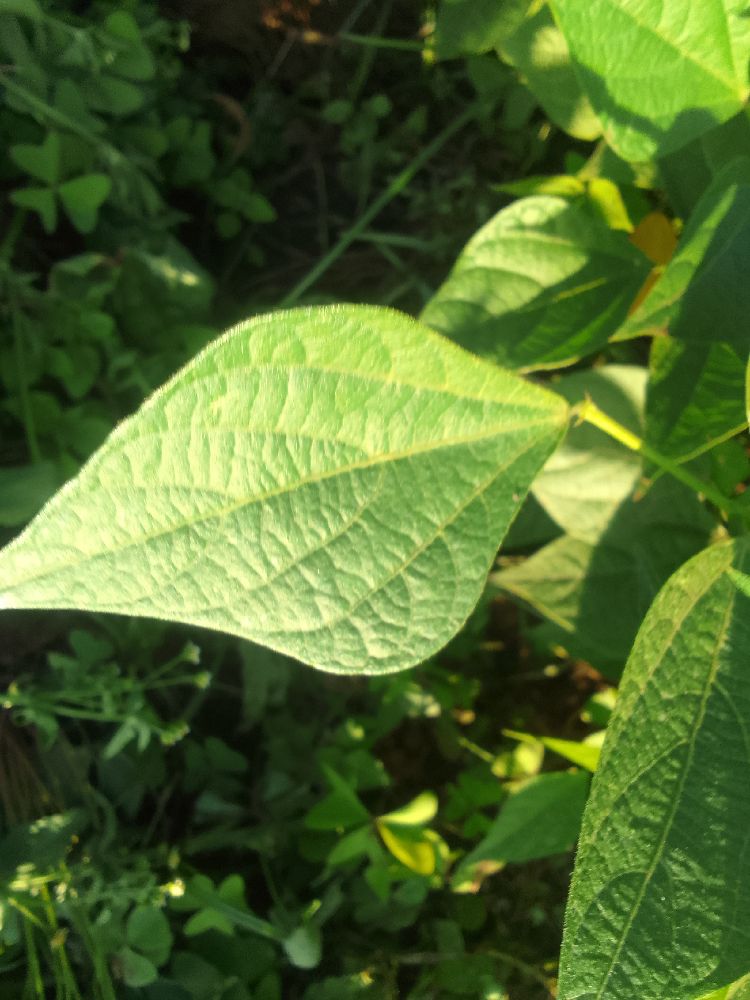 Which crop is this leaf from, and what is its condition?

common bean, healthy
